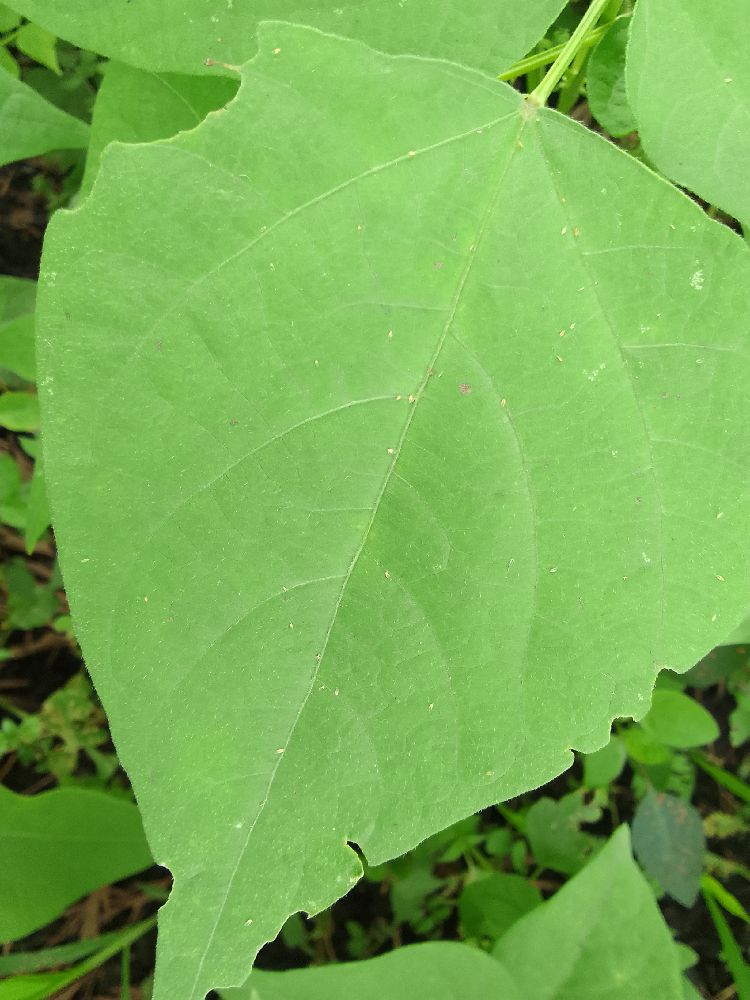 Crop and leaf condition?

common bean, healthy
